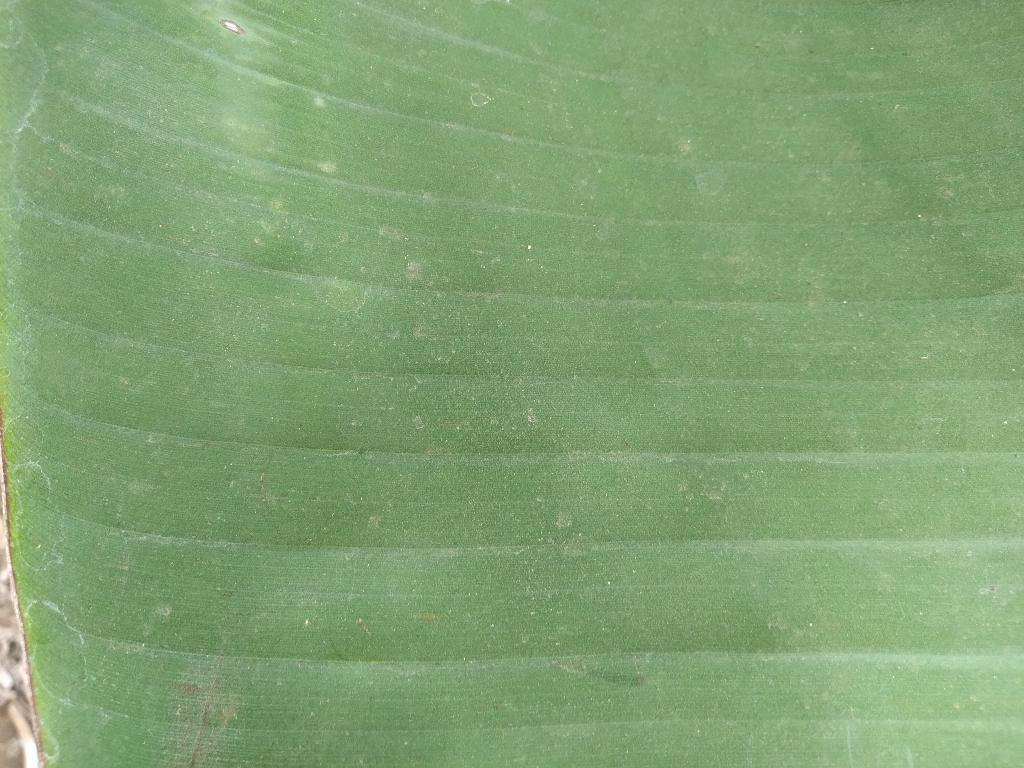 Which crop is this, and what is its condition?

banana, healthy
